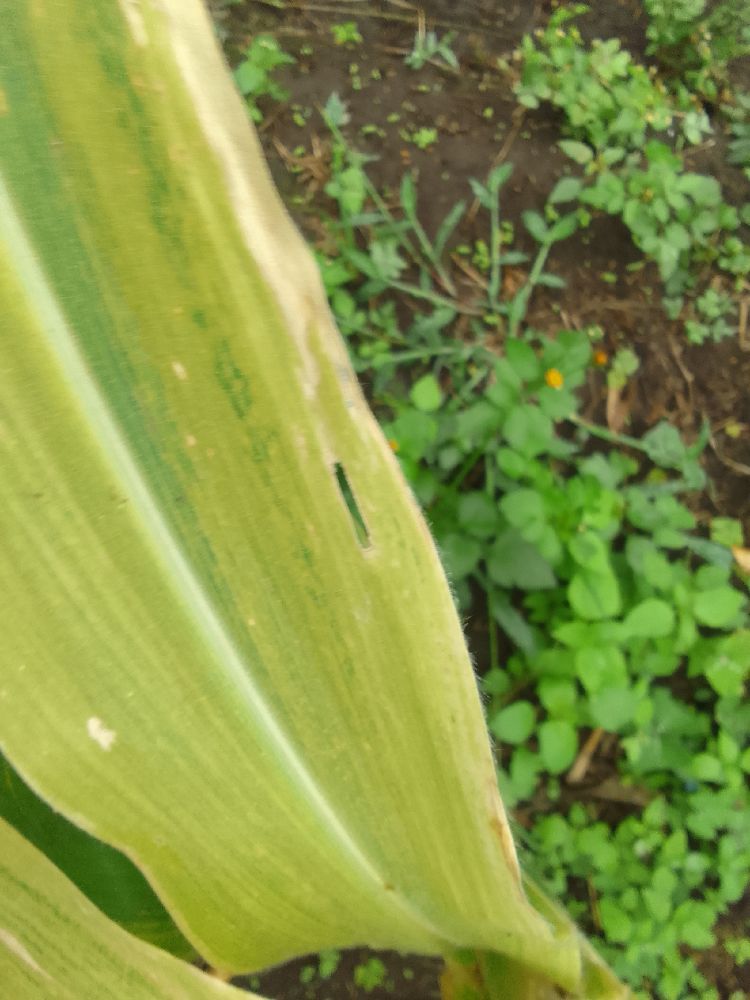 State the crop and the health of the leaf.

maize, maize lethal necrosis
